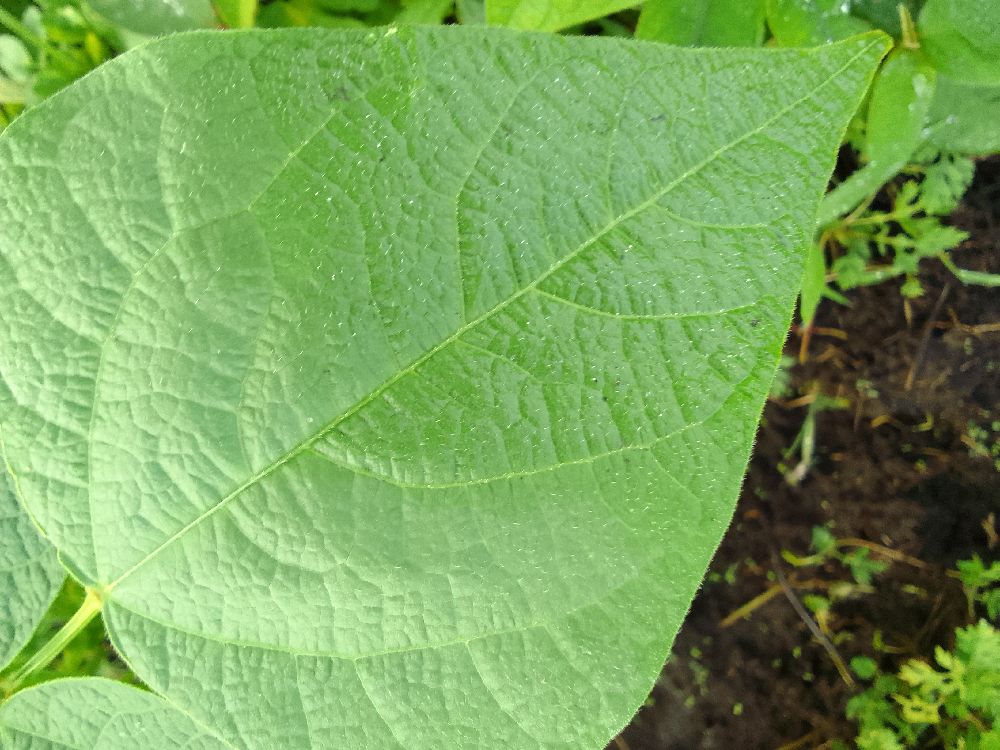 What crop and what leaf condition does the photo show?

common bean, healthy
